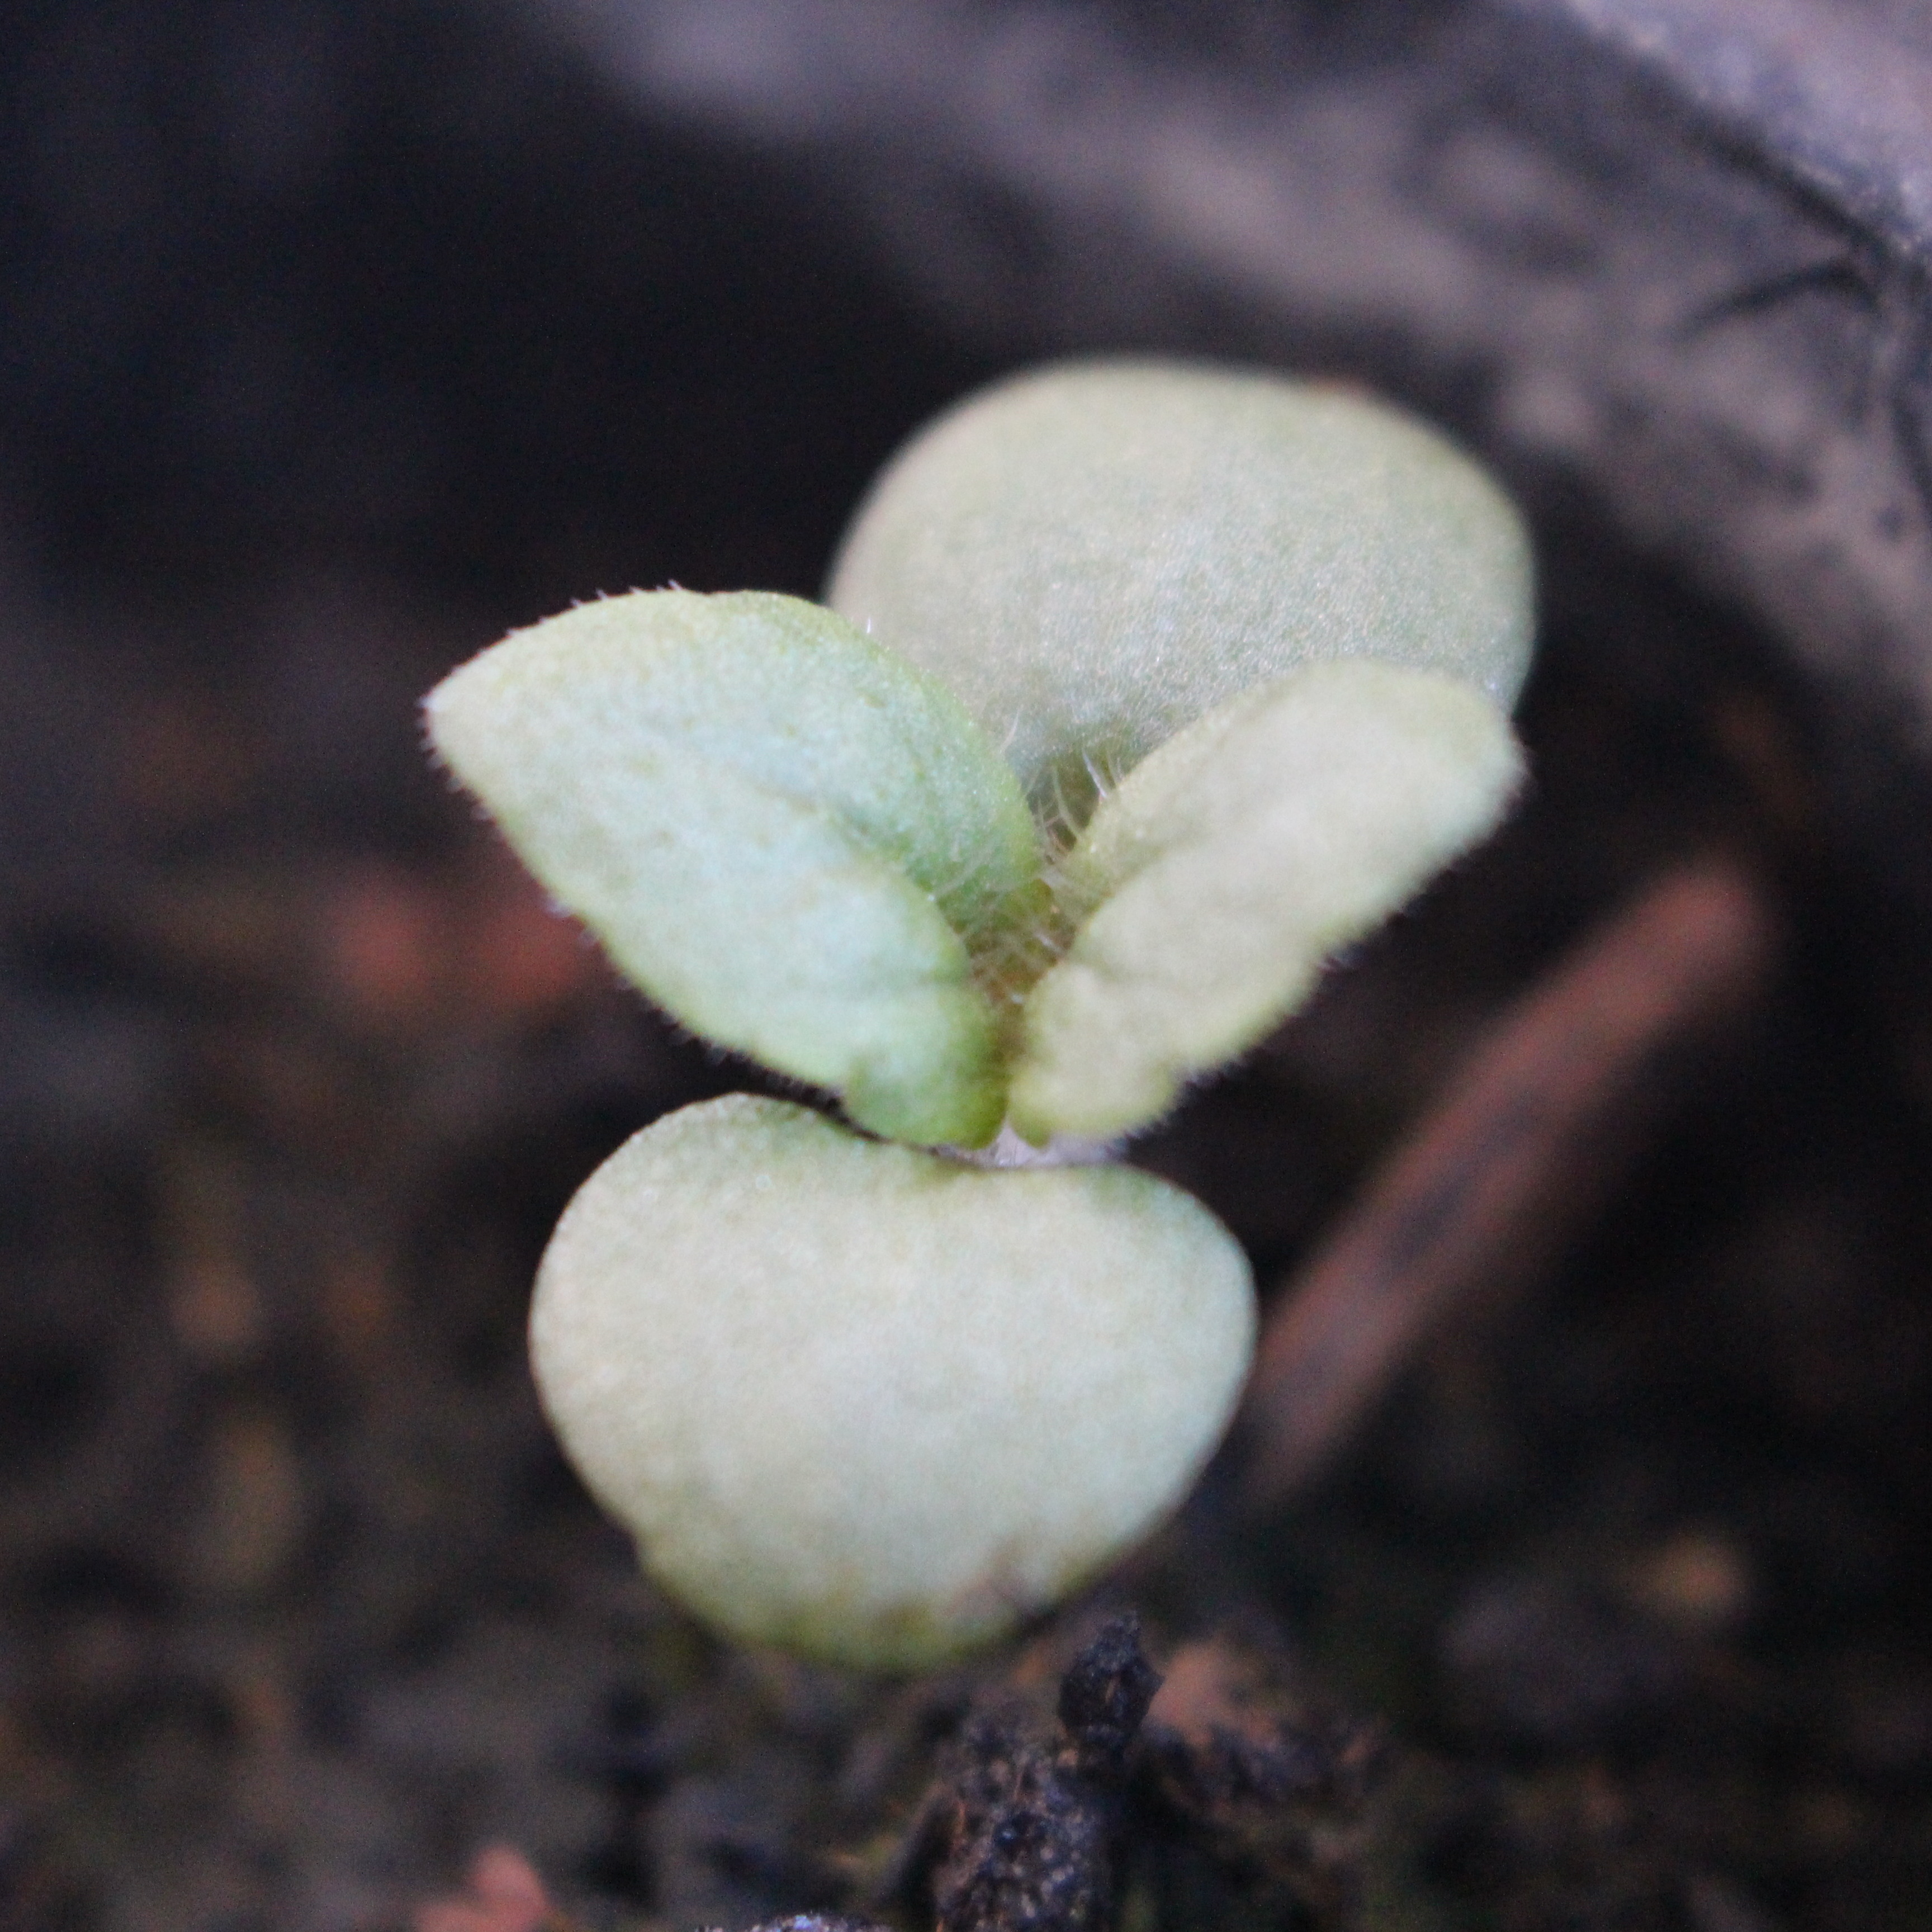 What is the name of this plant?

Veronica persica
